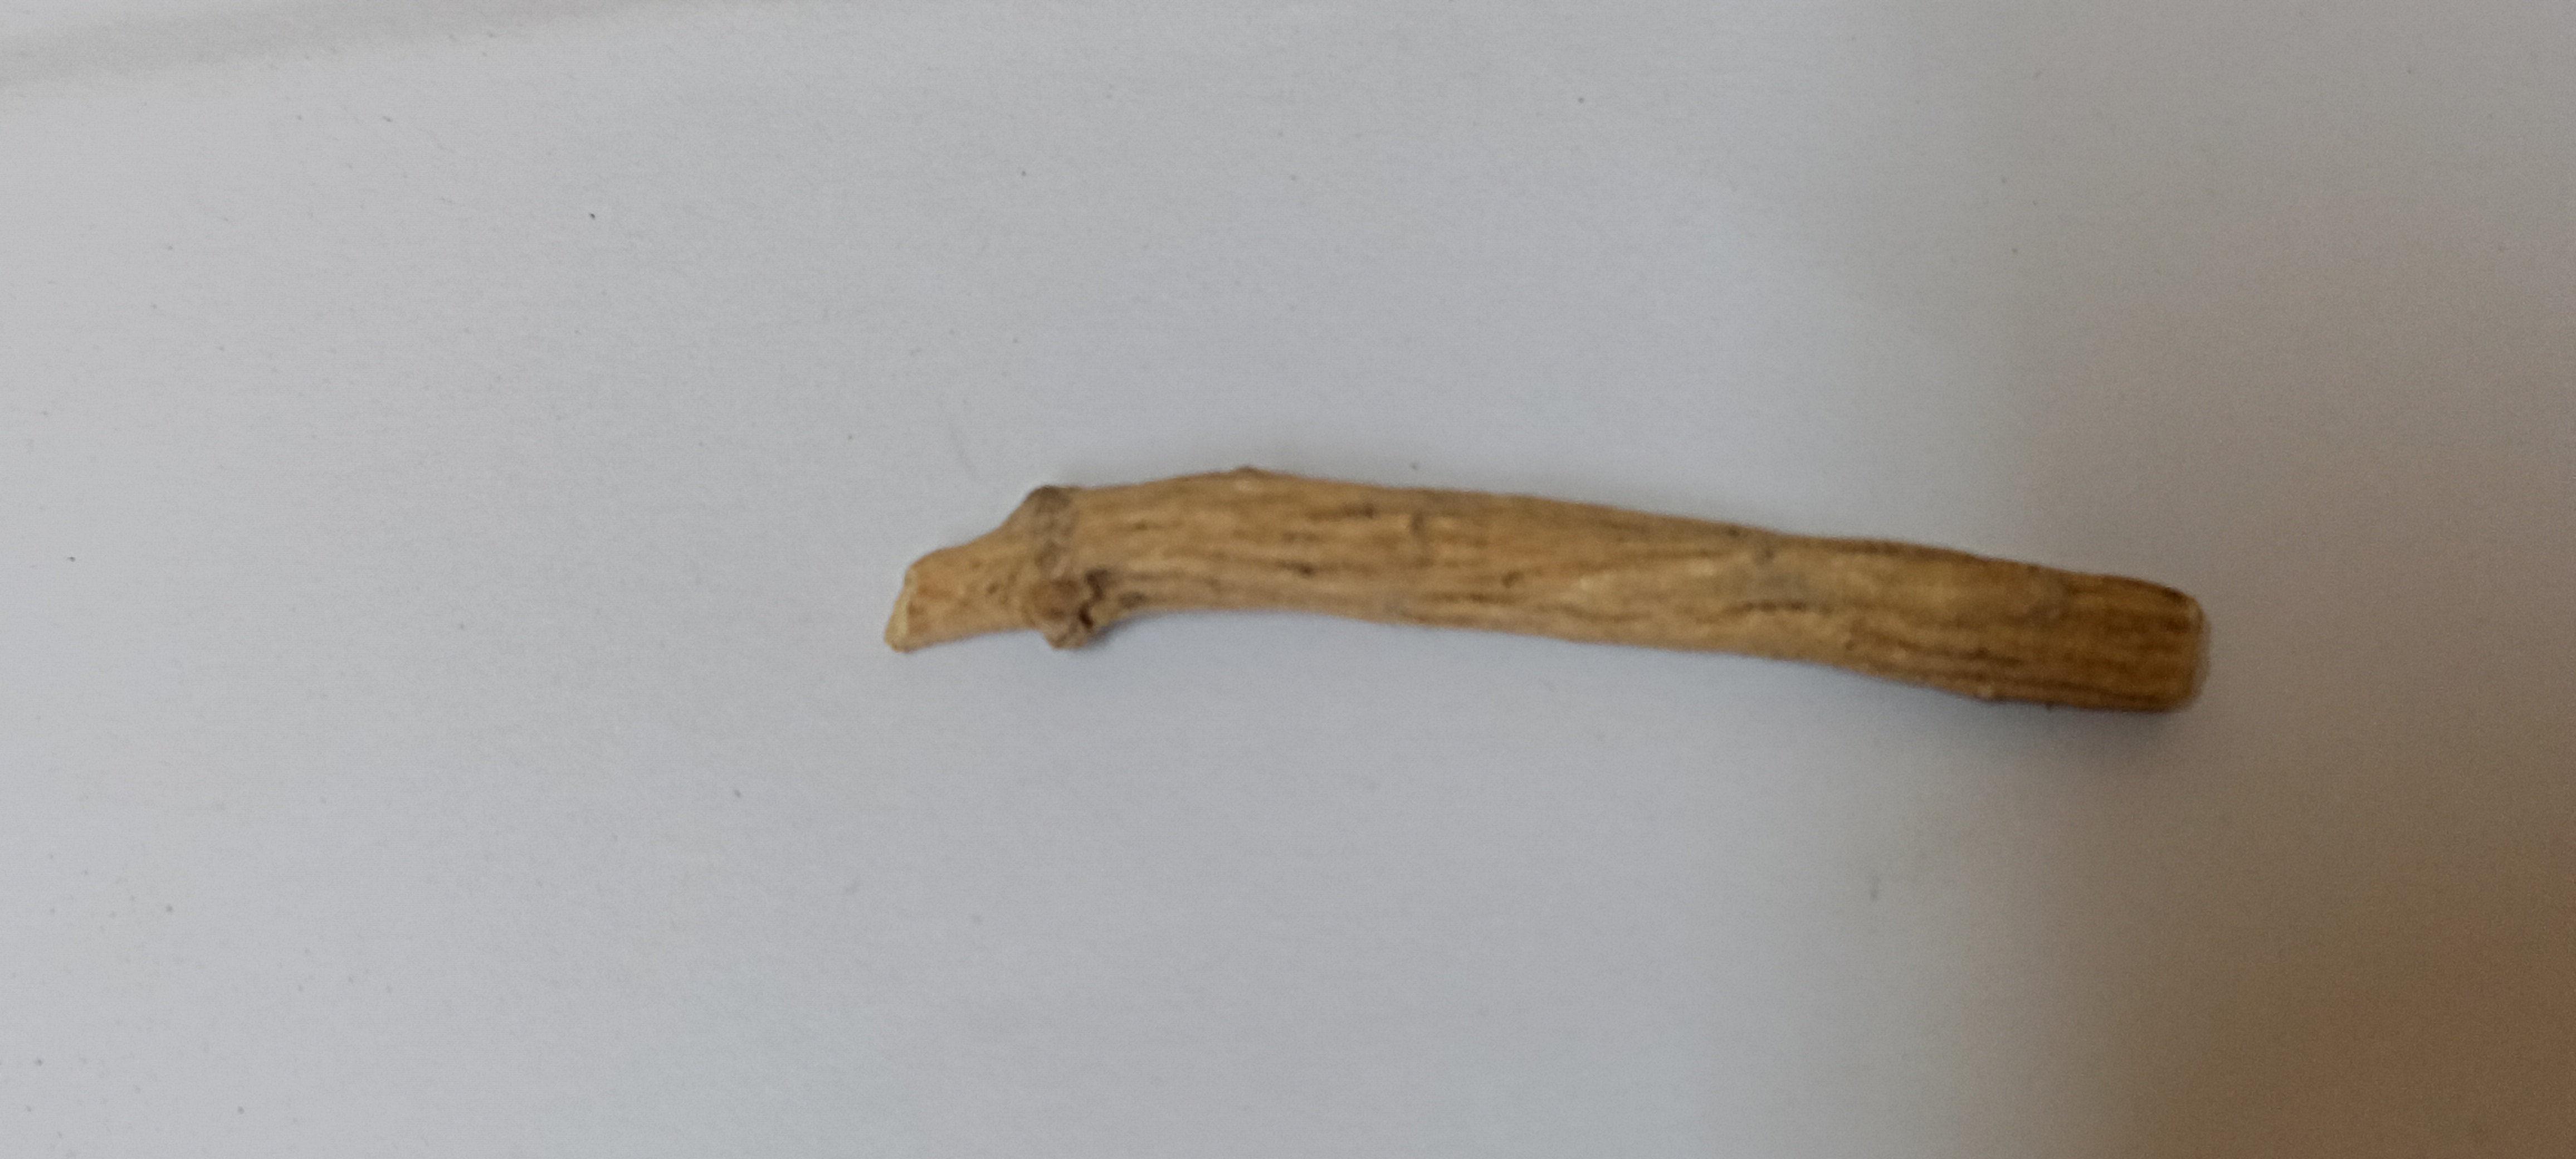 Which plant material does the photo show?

ashwagandha
